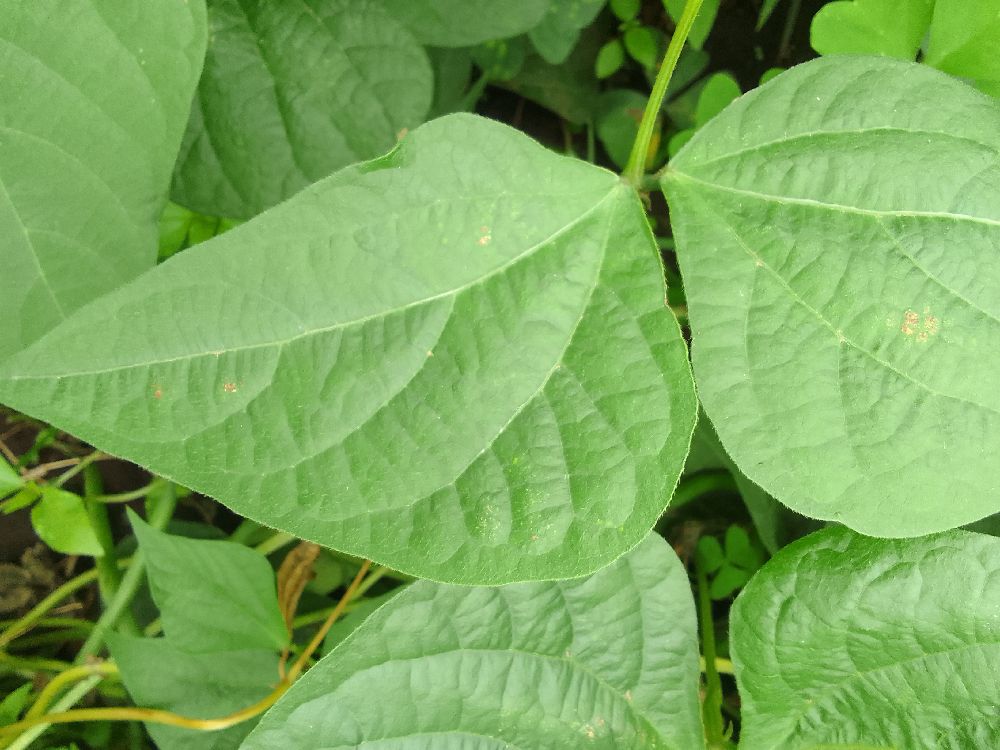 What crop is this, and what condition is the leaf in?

common bean, healthy
